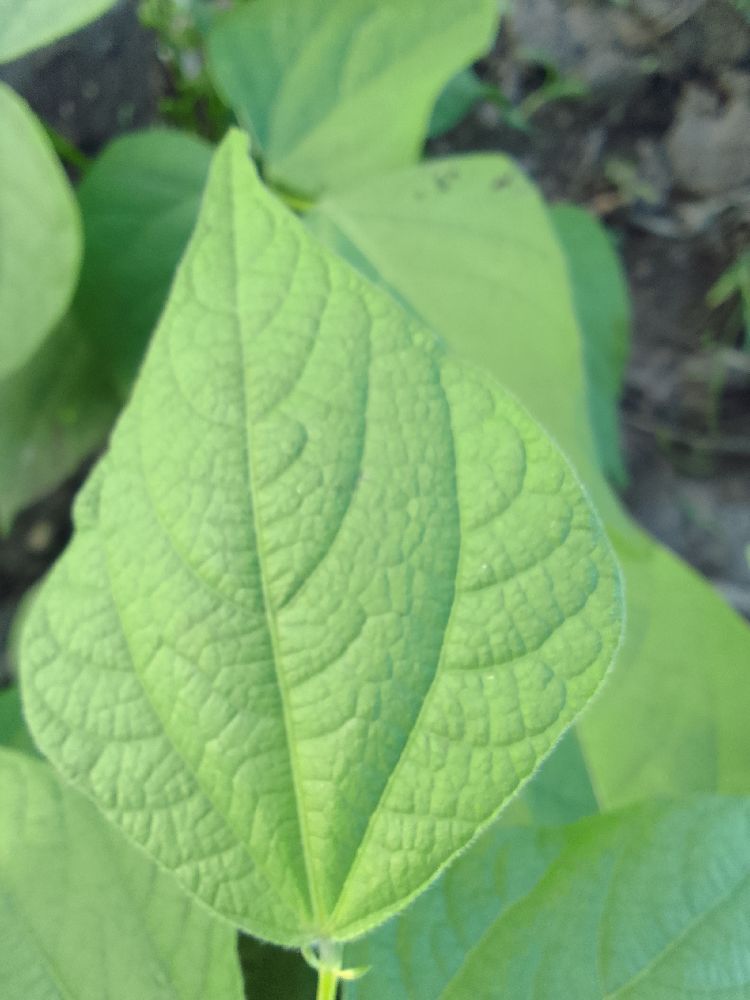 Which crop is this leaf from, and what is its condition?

common bean, healthy
